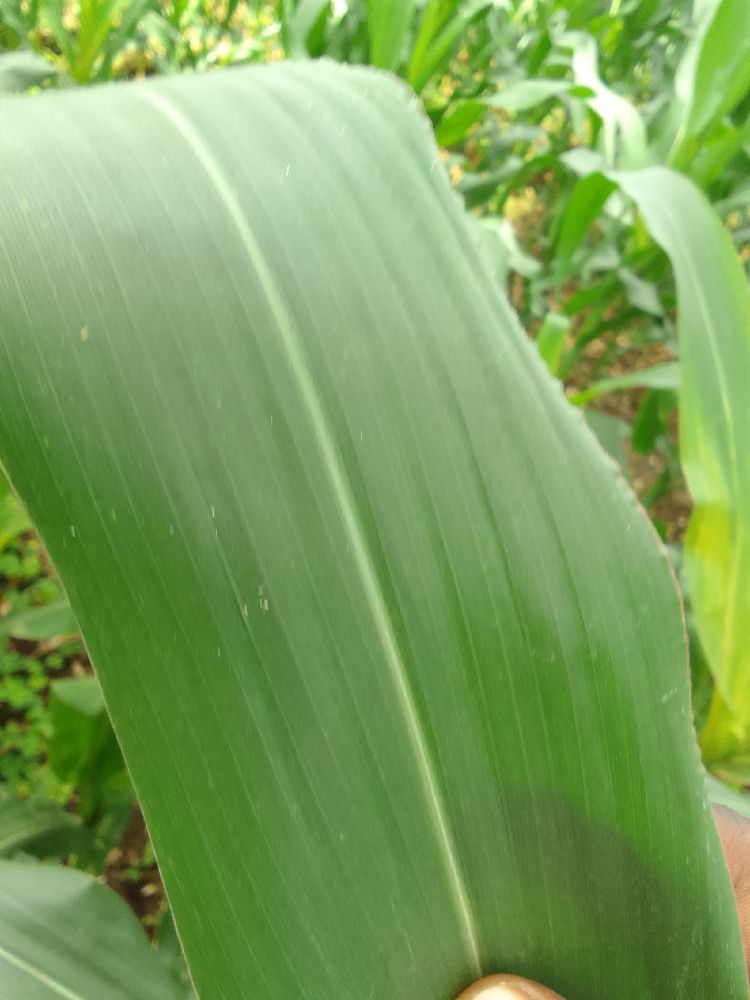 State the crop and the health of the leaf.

maize, healthy
